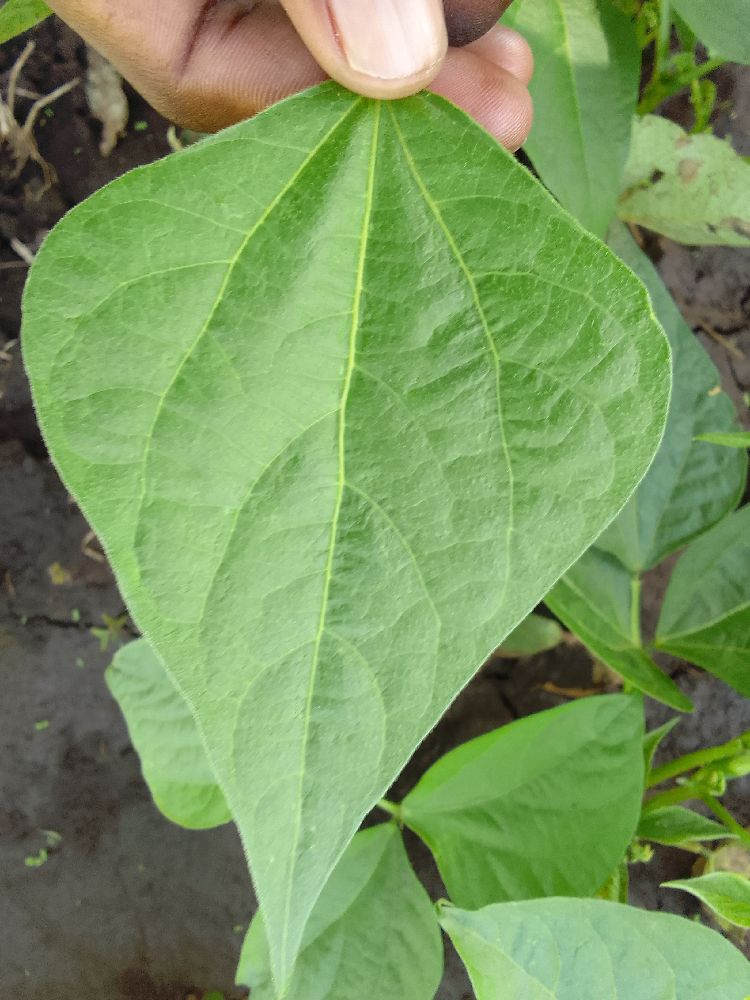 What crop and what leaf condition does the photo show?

common bean, healthy
